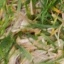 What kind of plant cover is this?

grass
